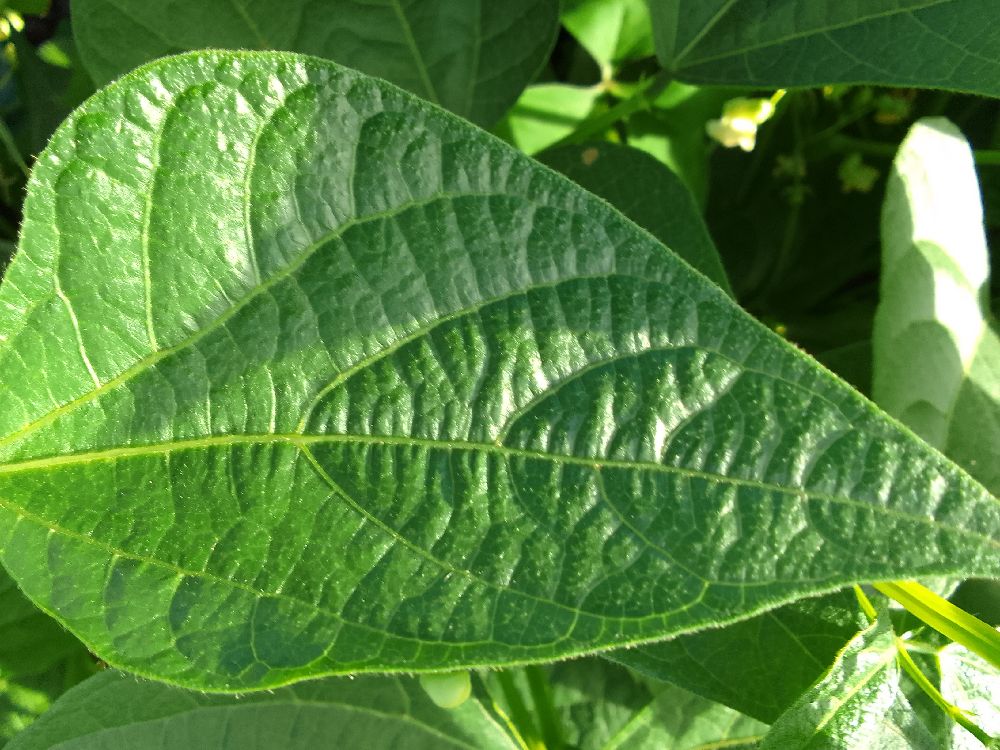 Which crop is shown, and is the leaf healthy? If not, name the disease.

common bean, healthy
